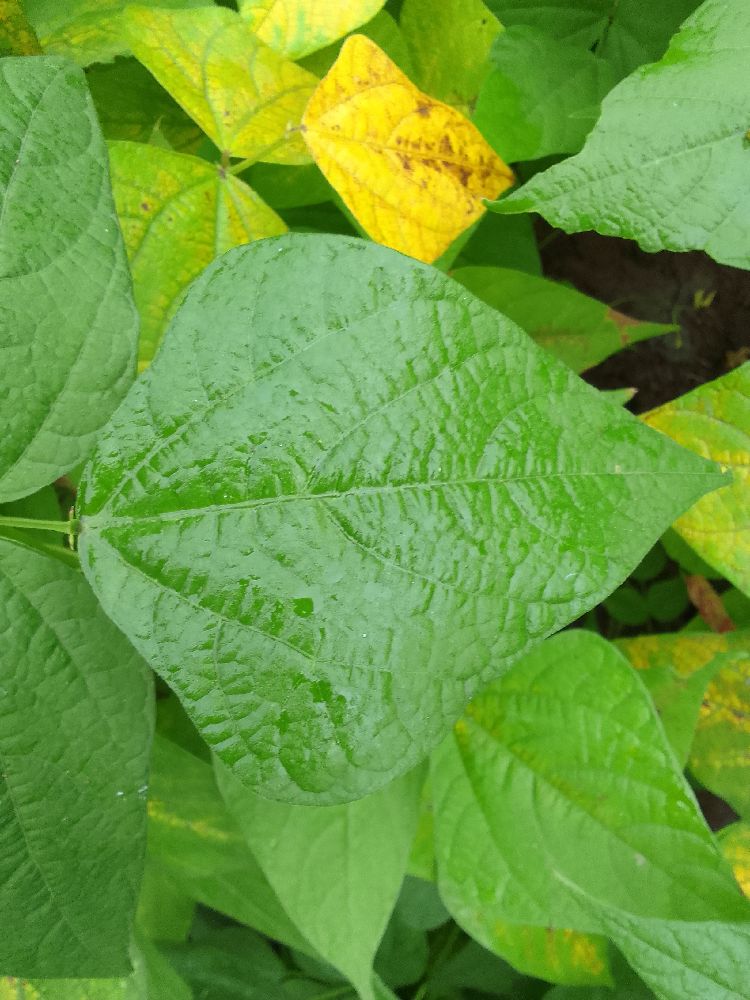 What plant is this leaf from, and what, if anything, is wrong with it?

common bean, healthy
